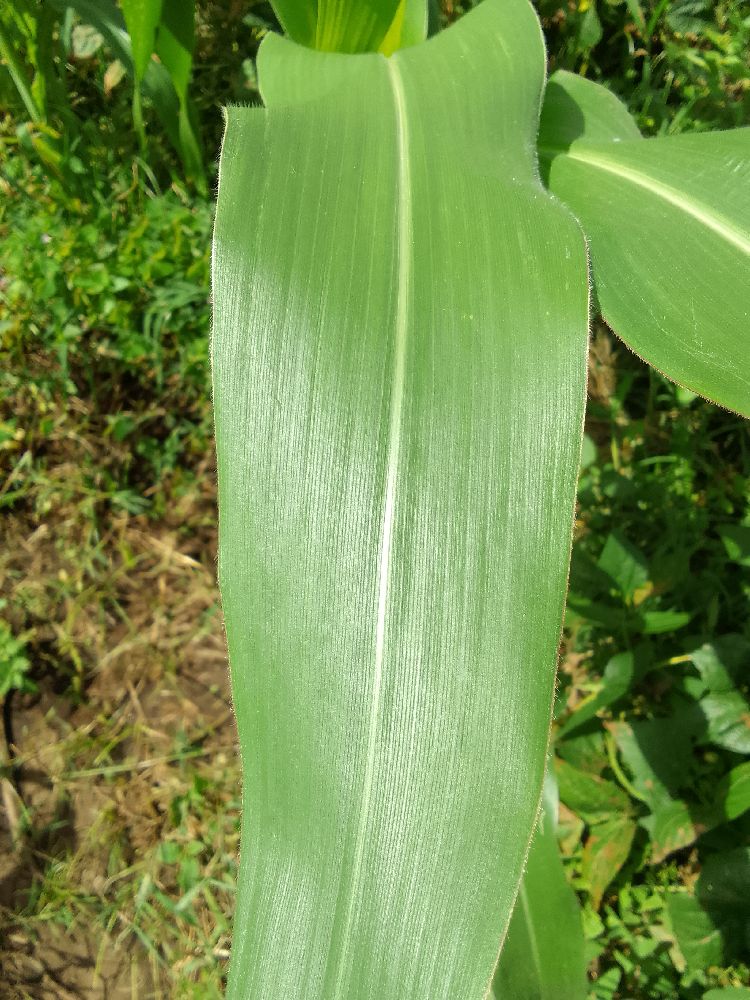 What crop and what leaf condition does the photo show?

maize, healthy
